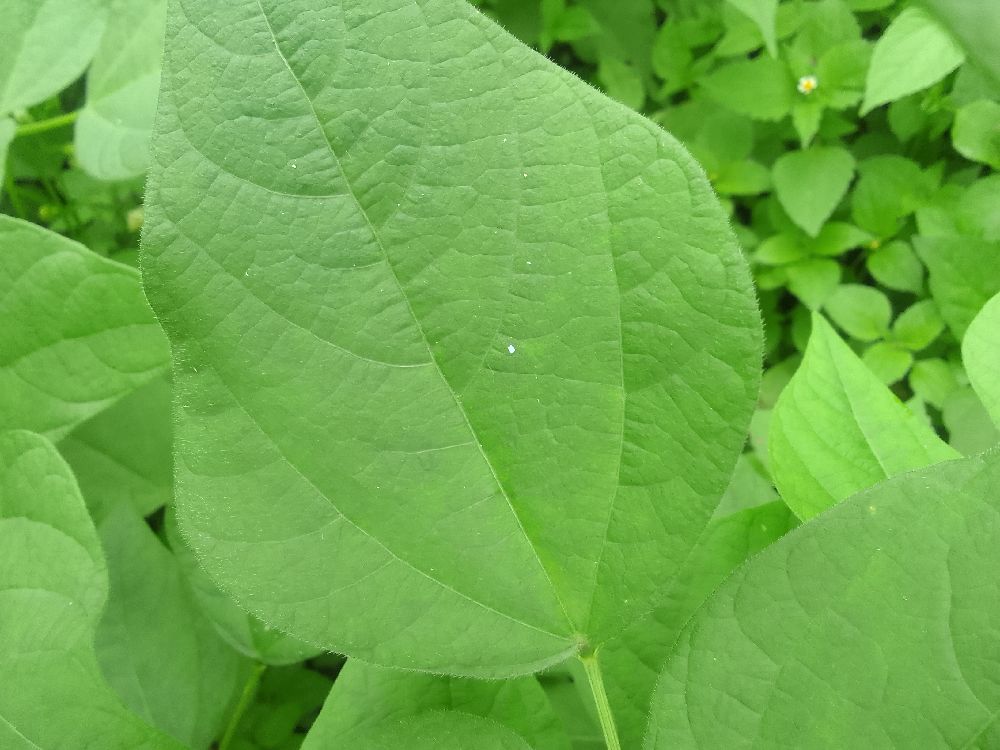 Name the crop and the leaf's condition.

common bean, healthy
